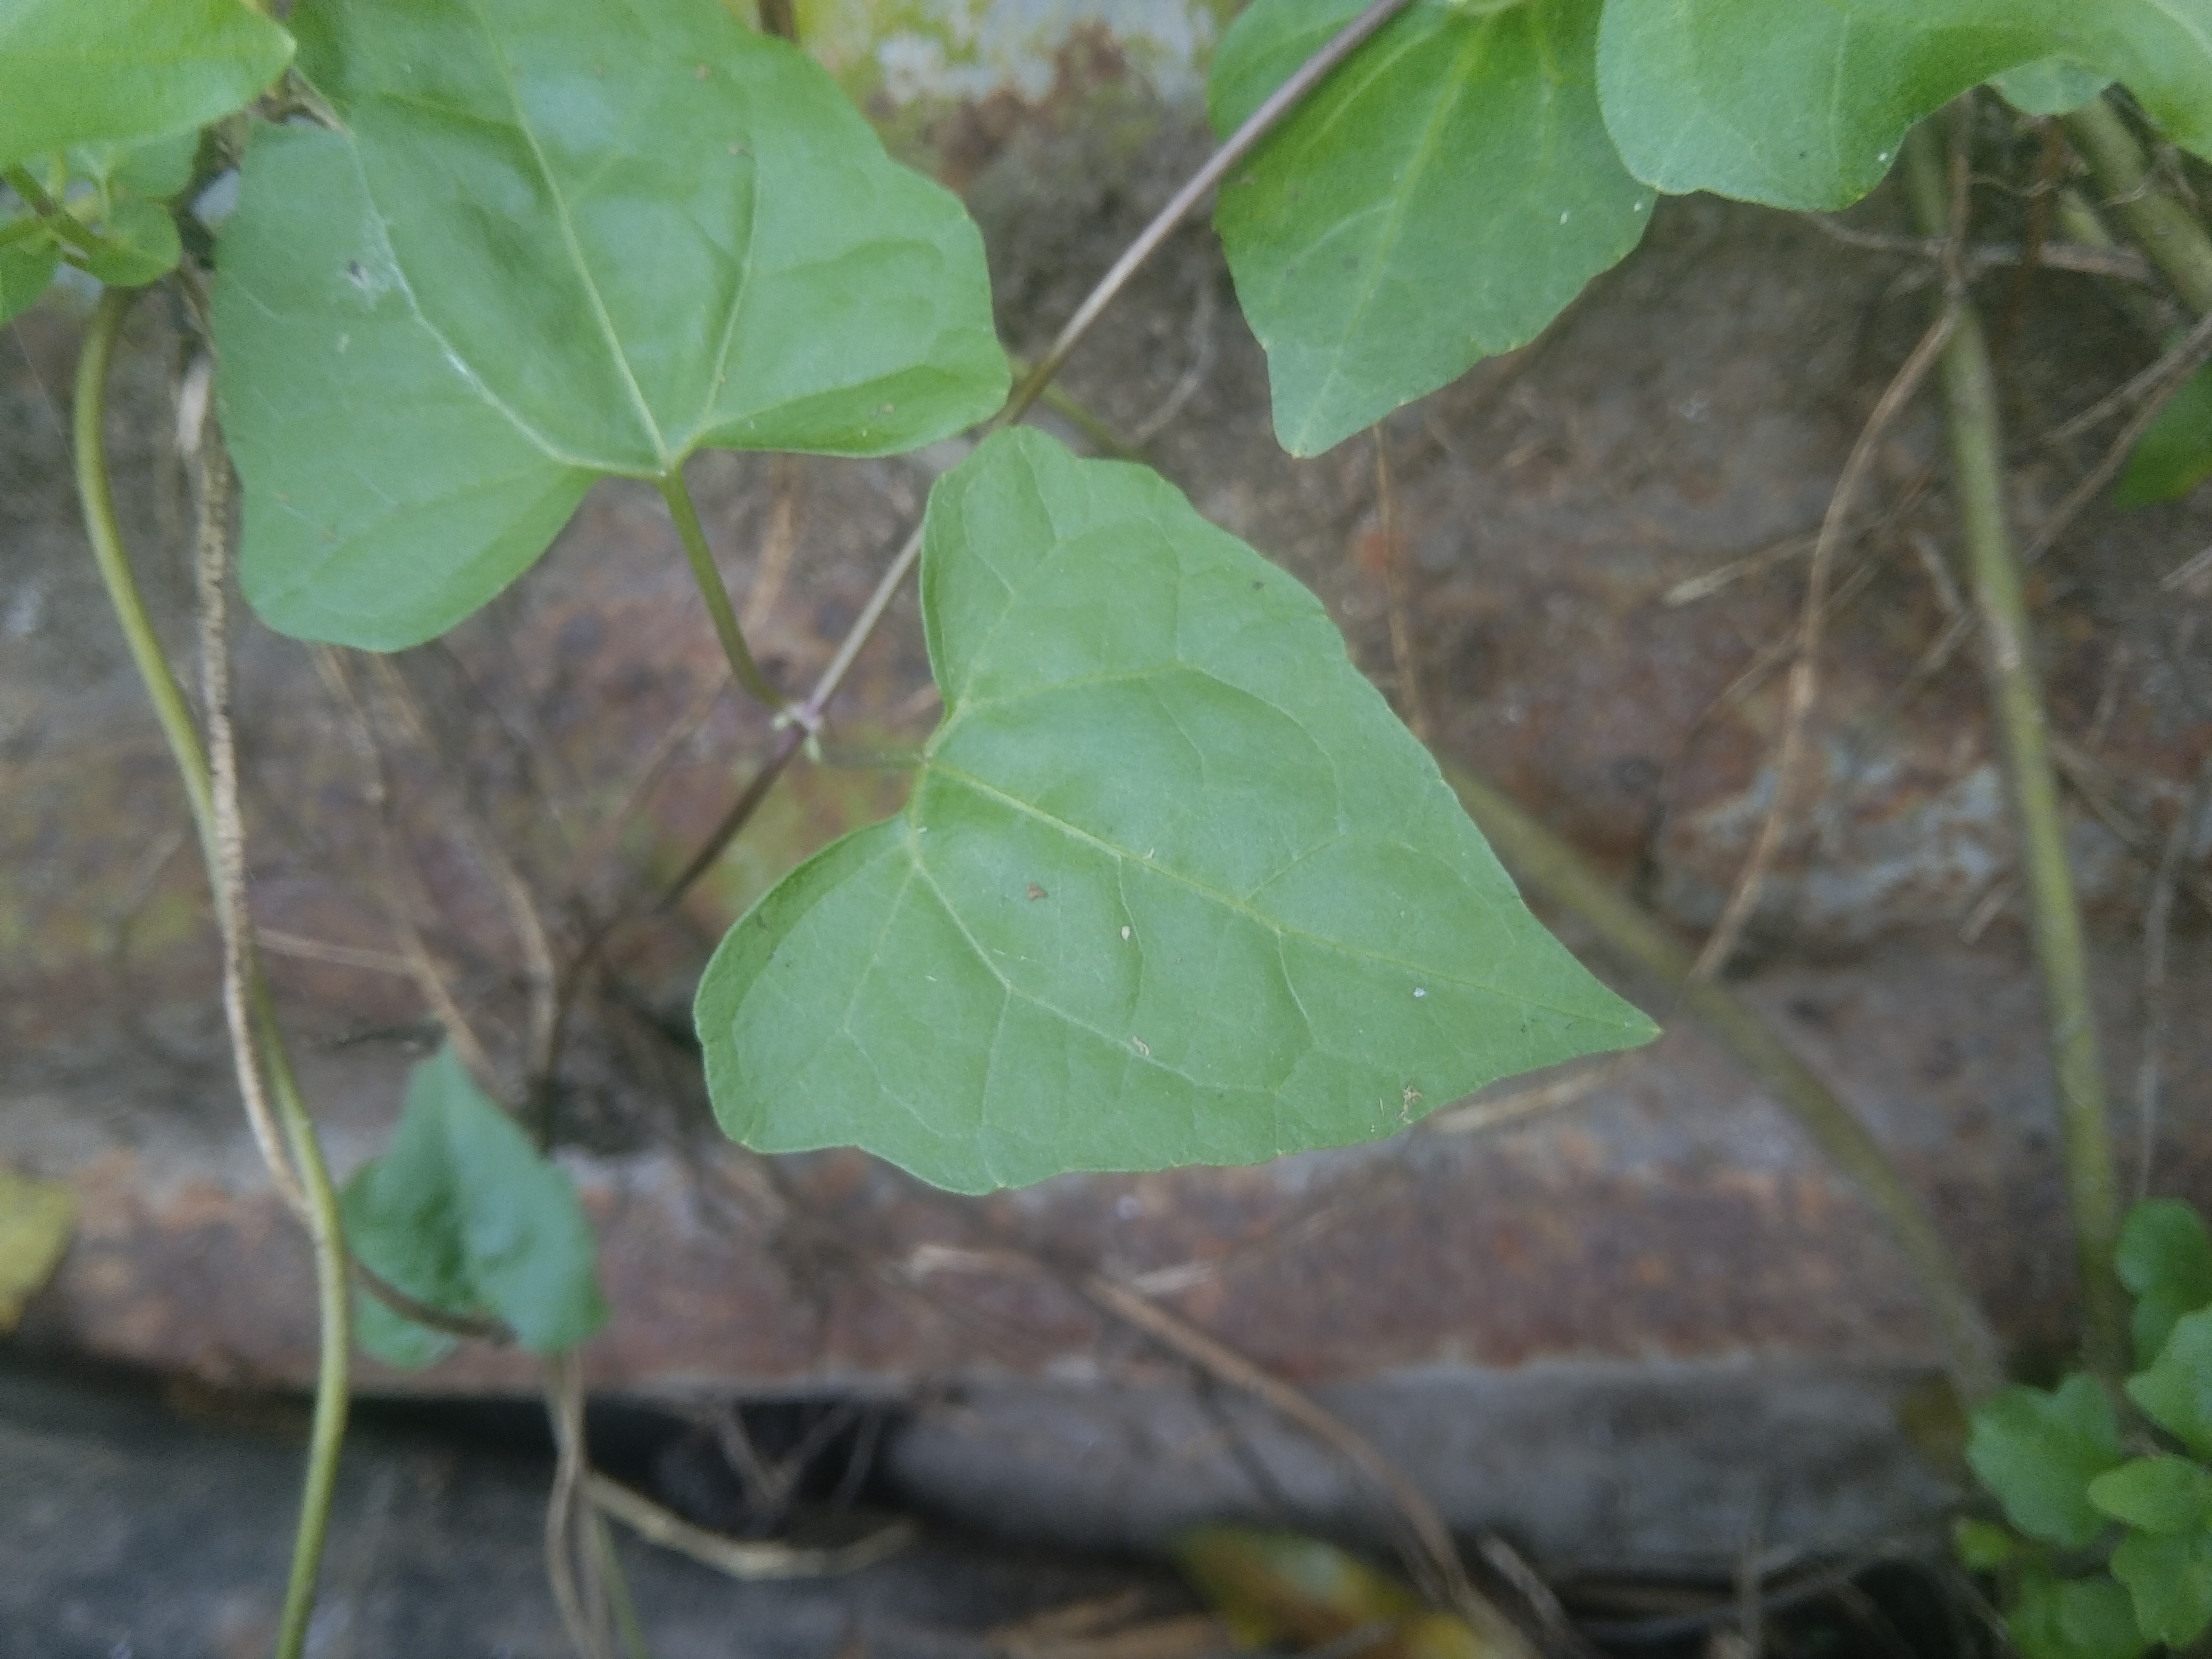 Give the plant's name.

bitter vine
